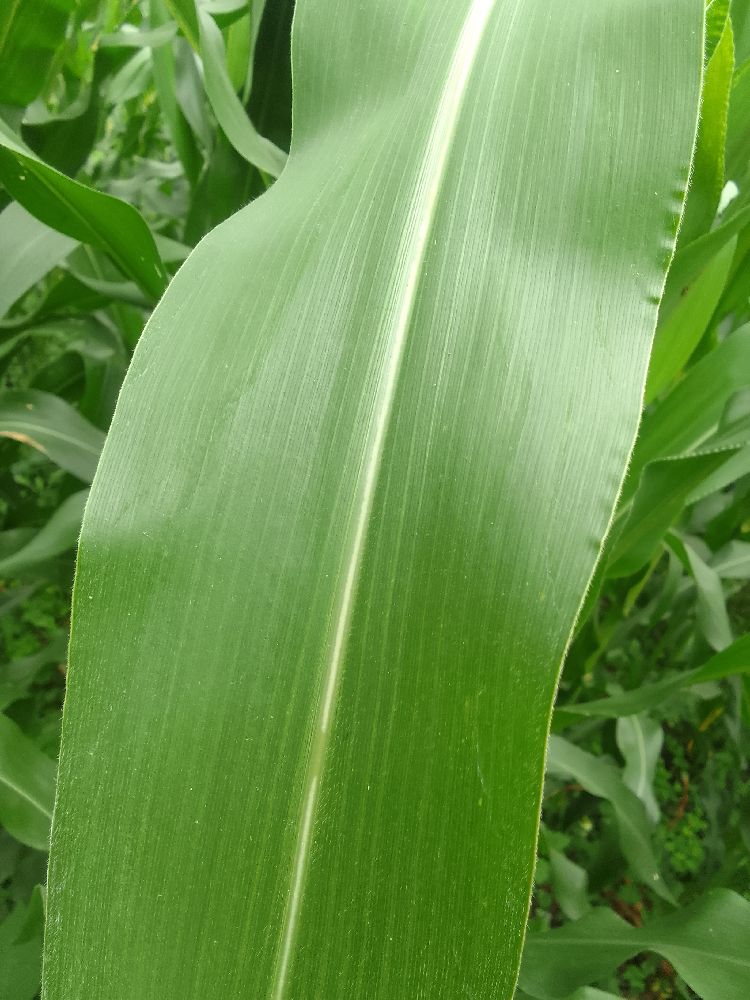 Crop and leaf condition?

maize, healthy
